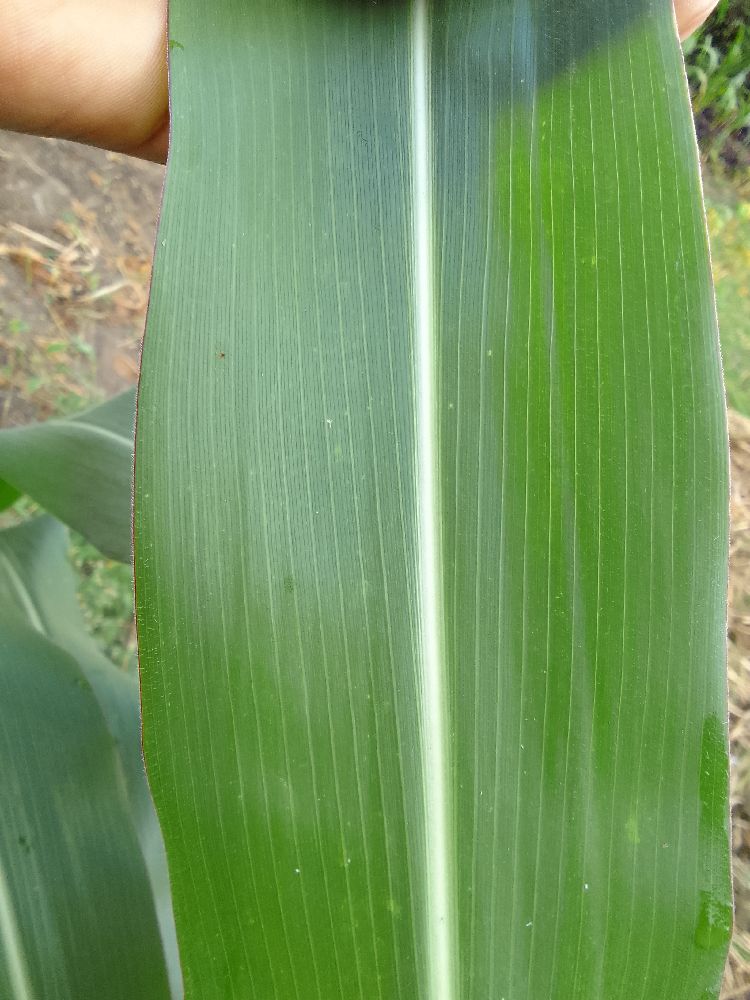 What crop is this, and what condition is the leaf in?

maize, healthy
